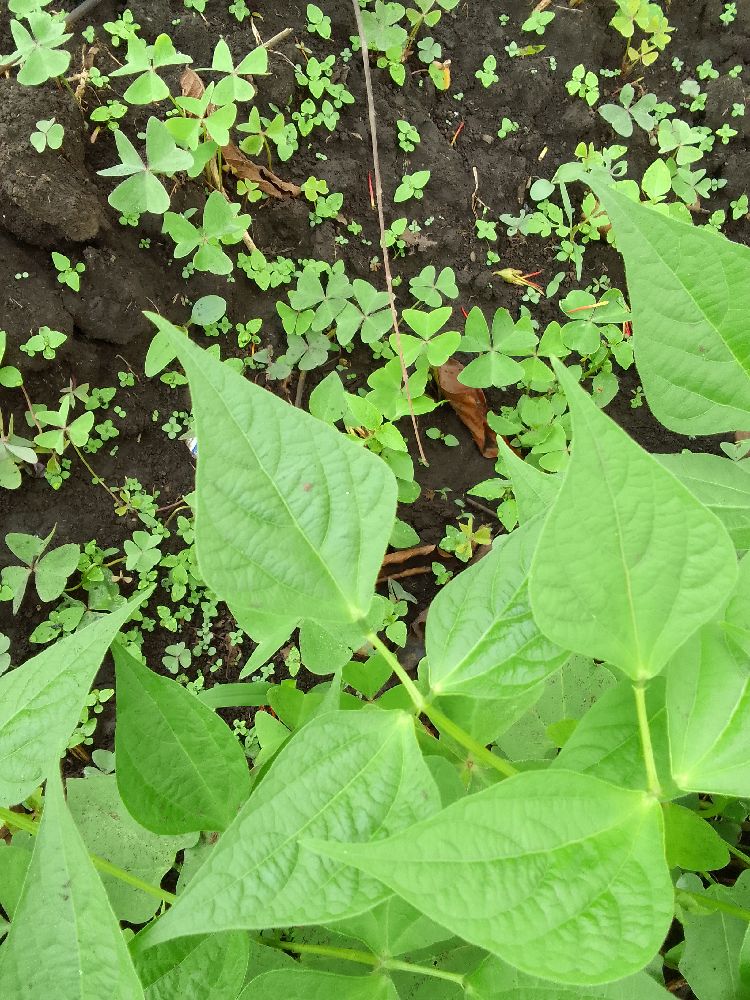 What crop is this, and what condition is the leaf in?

common bean, healthy
